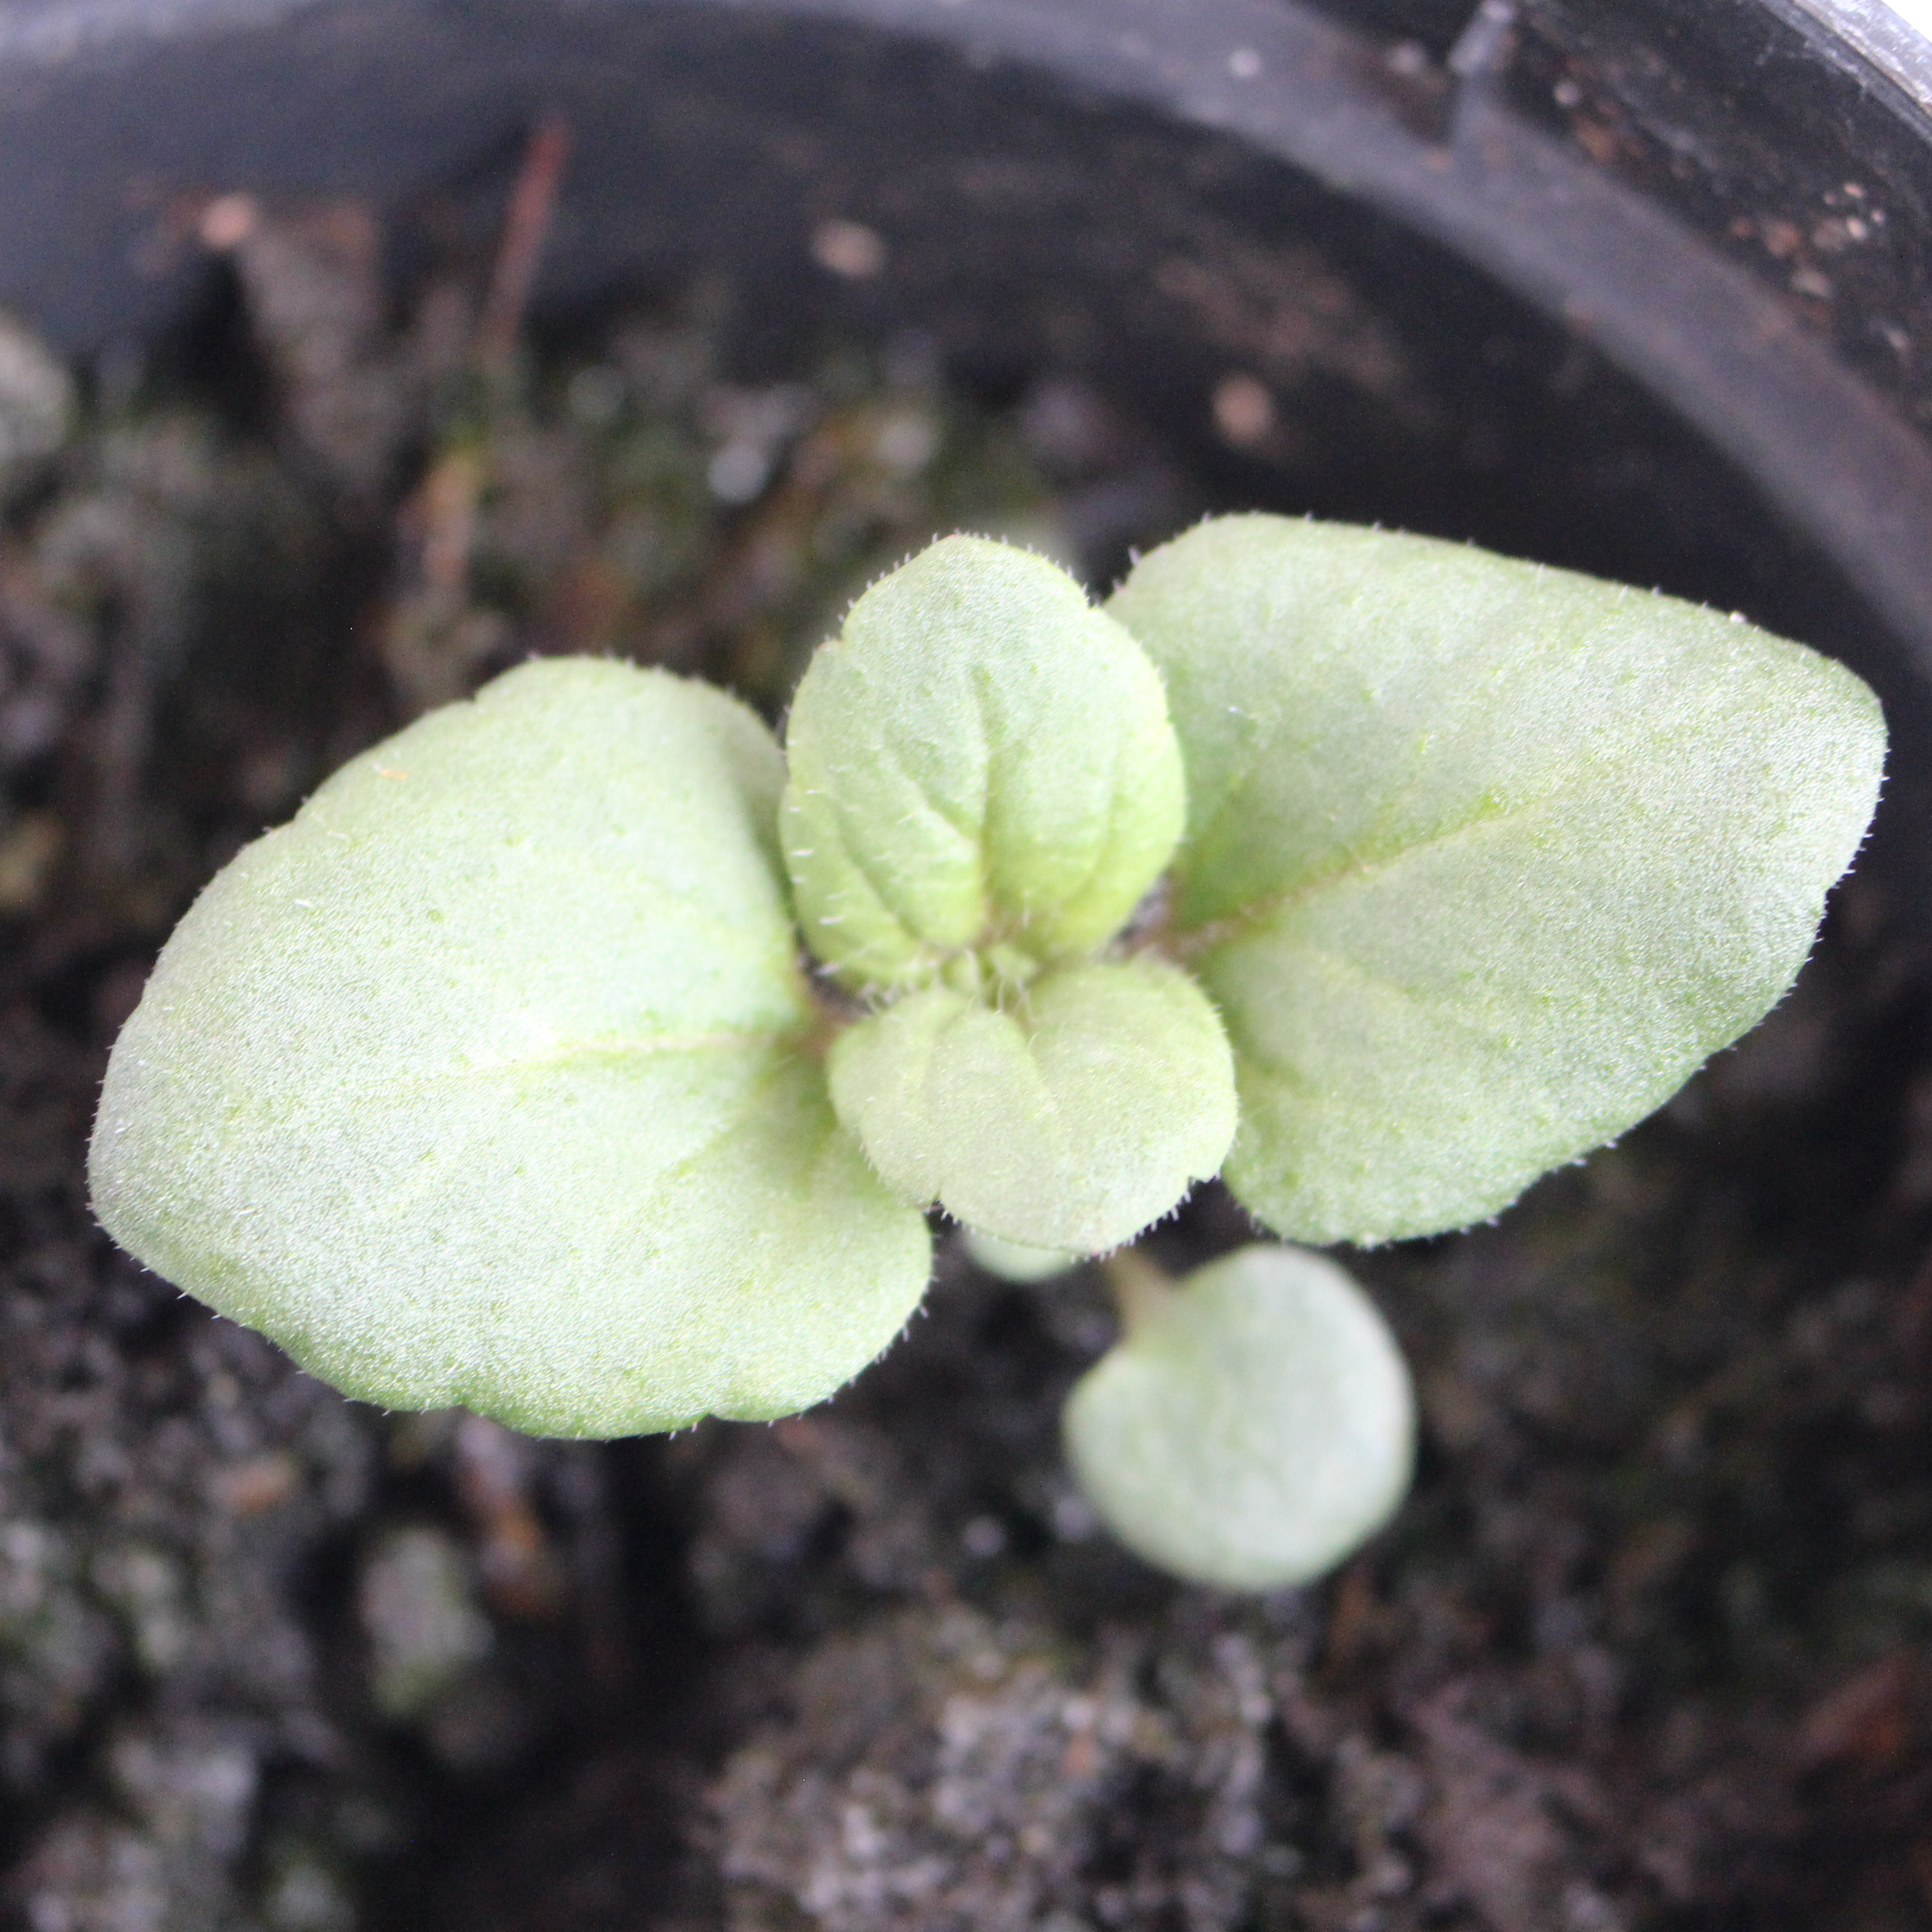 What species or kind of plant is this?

Veronica persica
